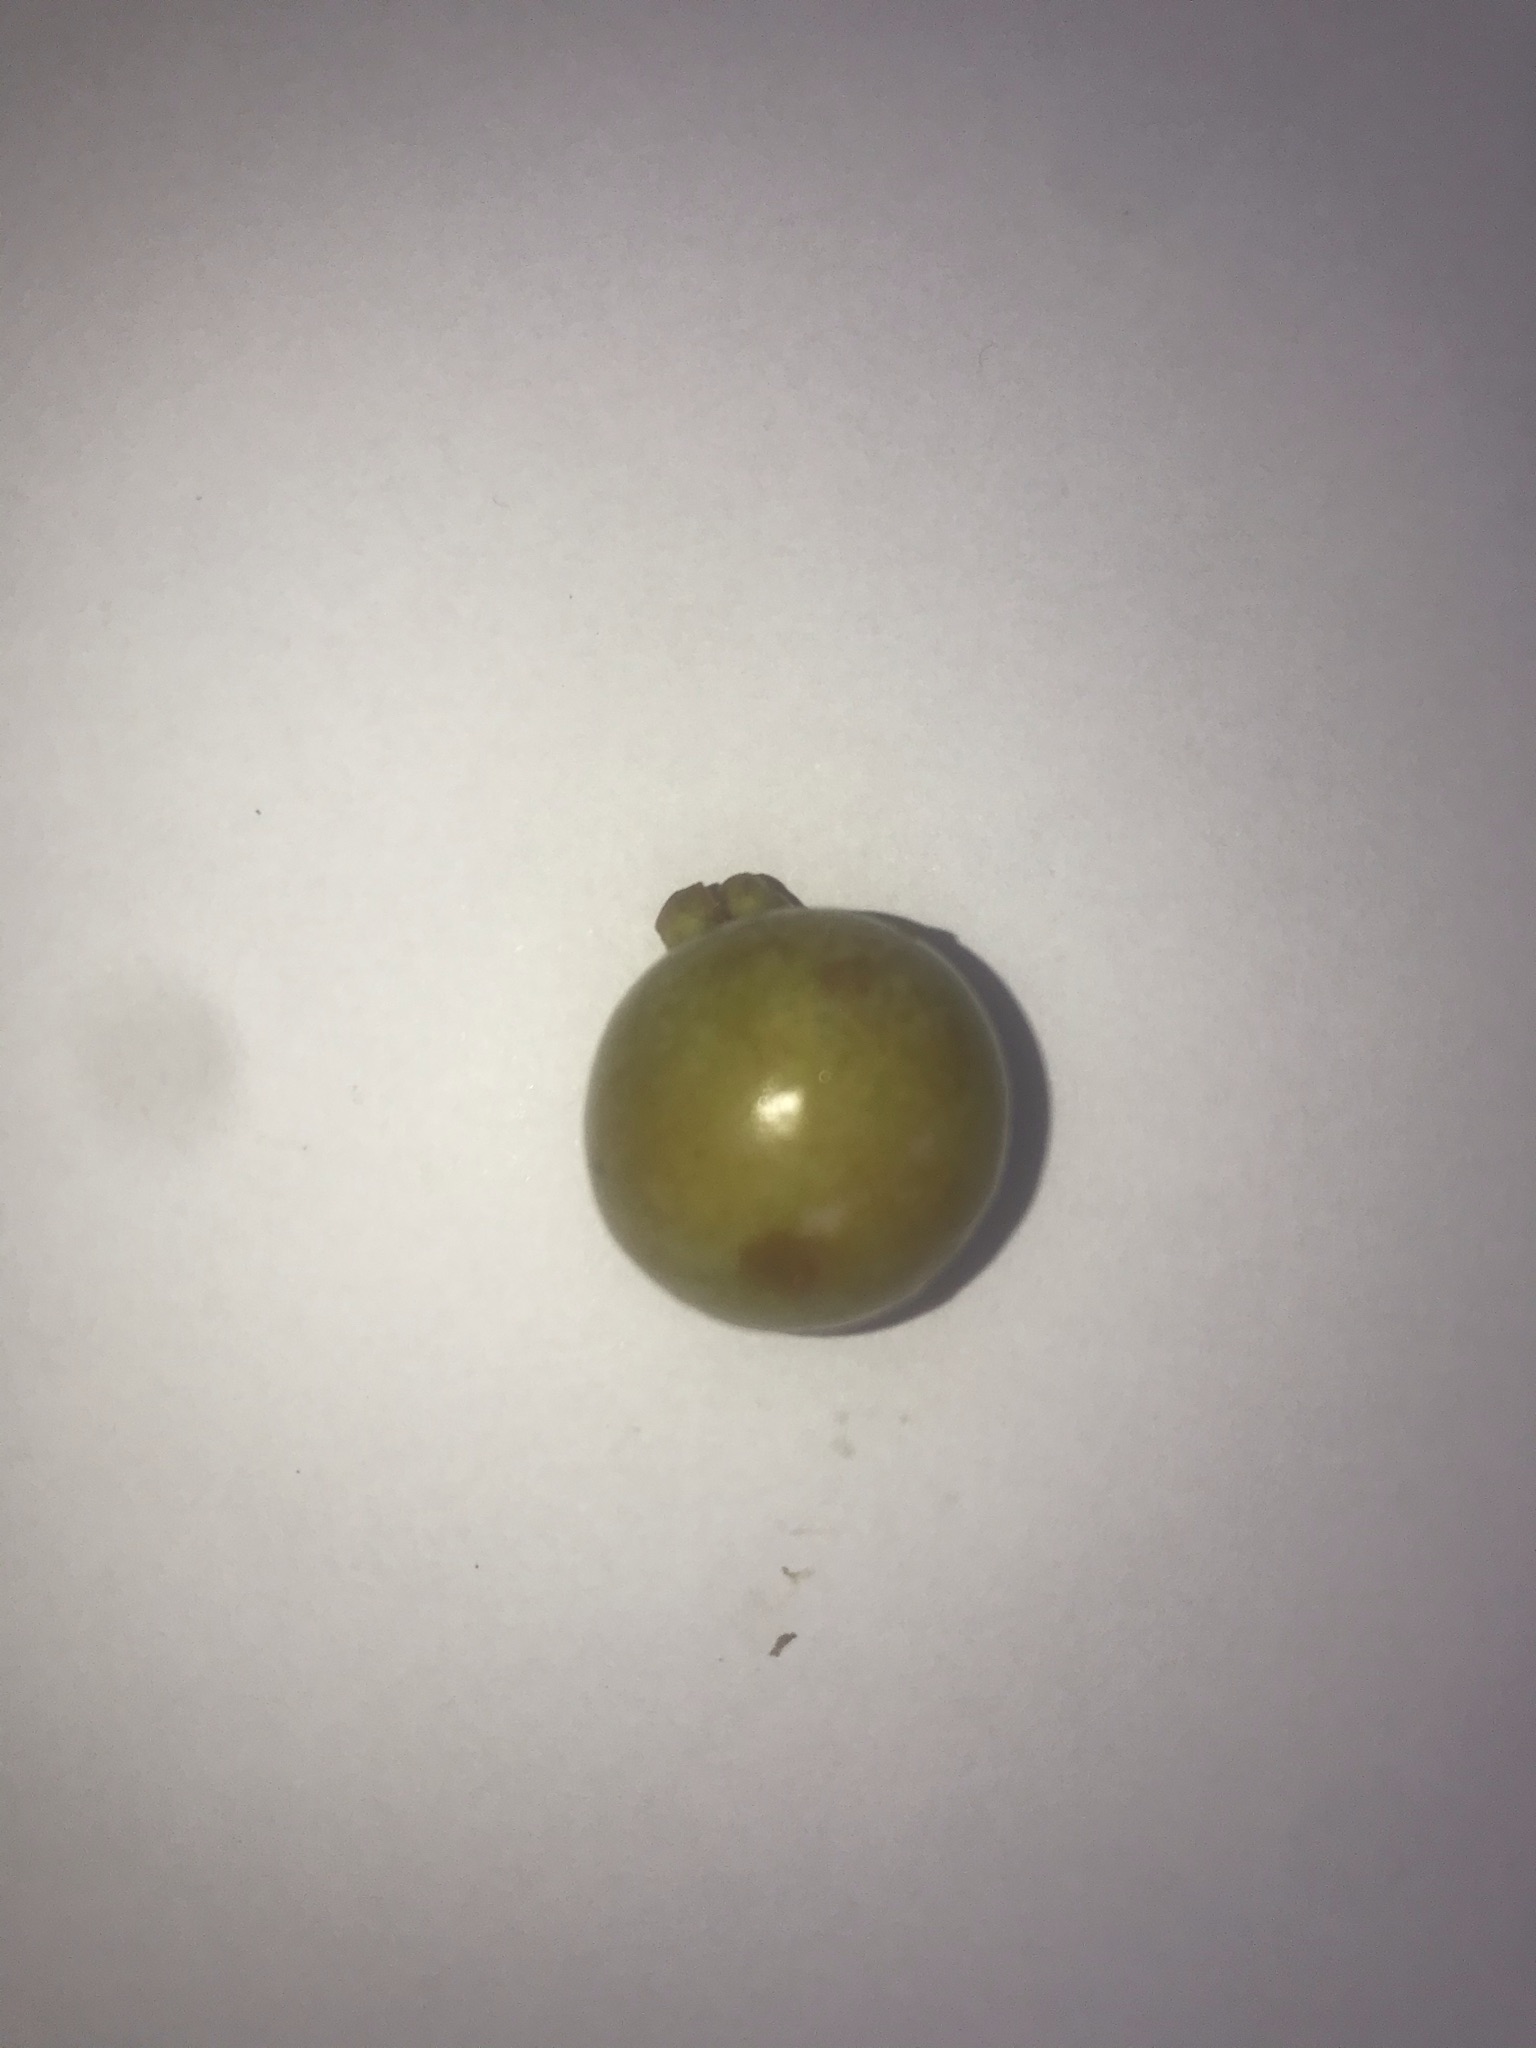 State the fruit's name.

gabiroba
